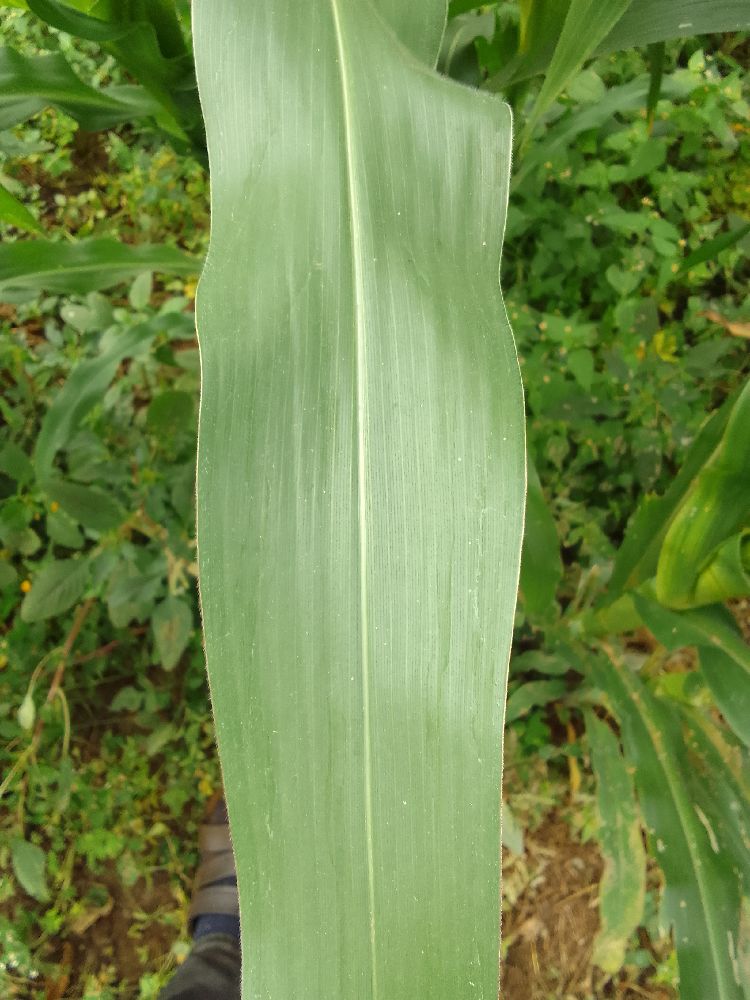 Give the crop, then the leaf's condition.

maize, healthy
